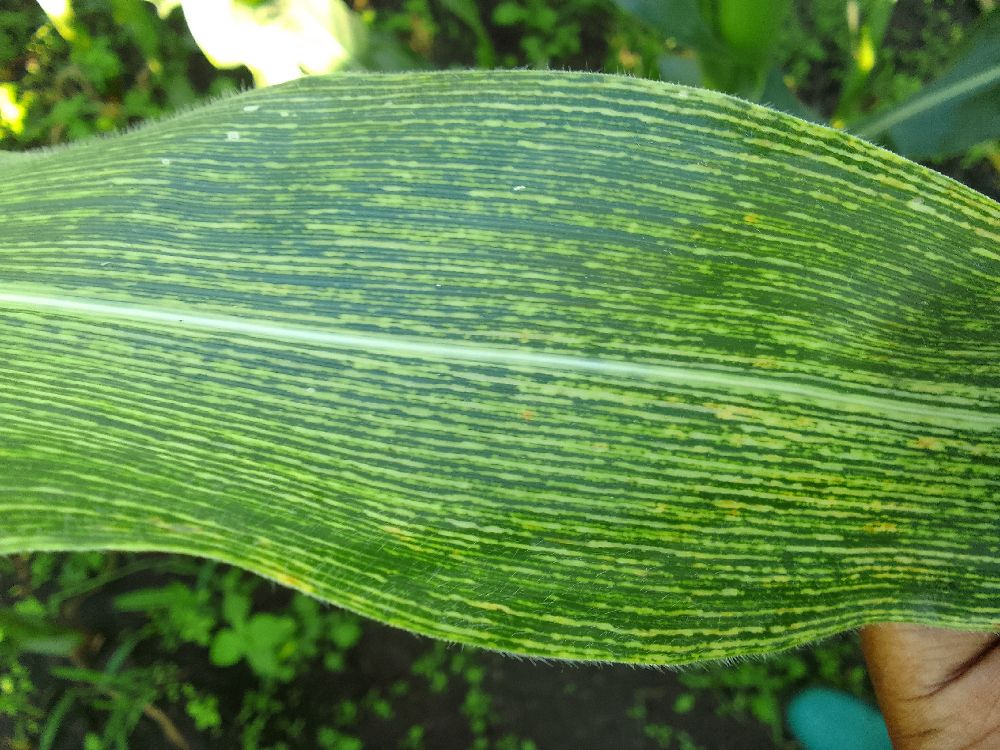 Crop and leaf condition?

maize, maize streak virus
